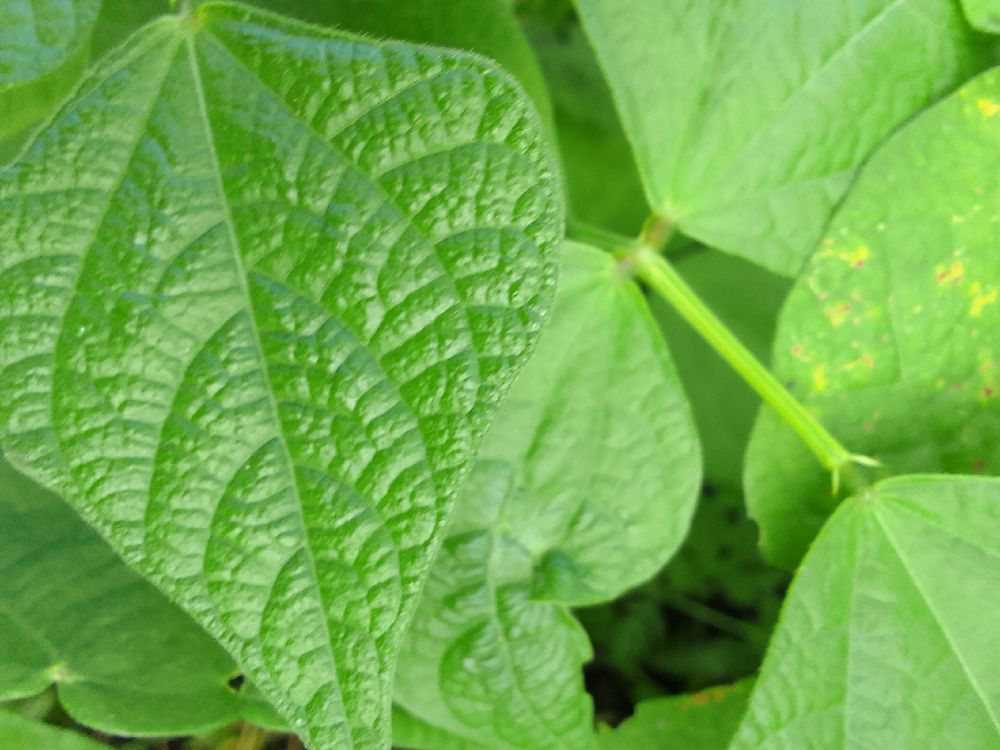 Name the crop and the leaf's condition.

common bean, healthy
